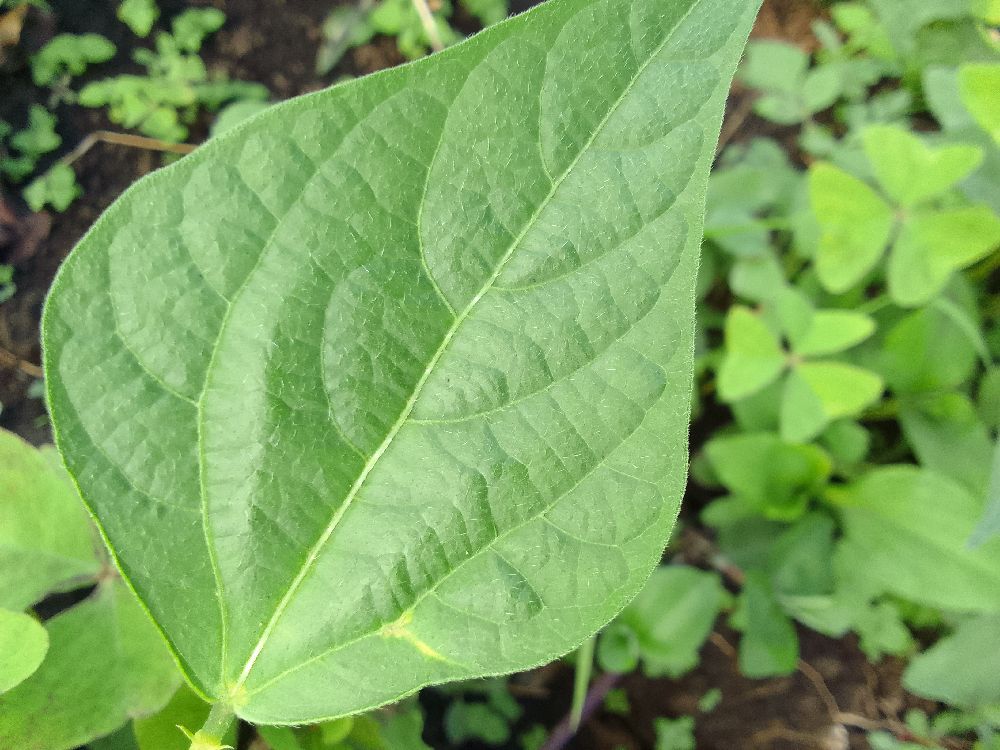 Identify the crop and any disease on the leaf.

common bean, healthy
